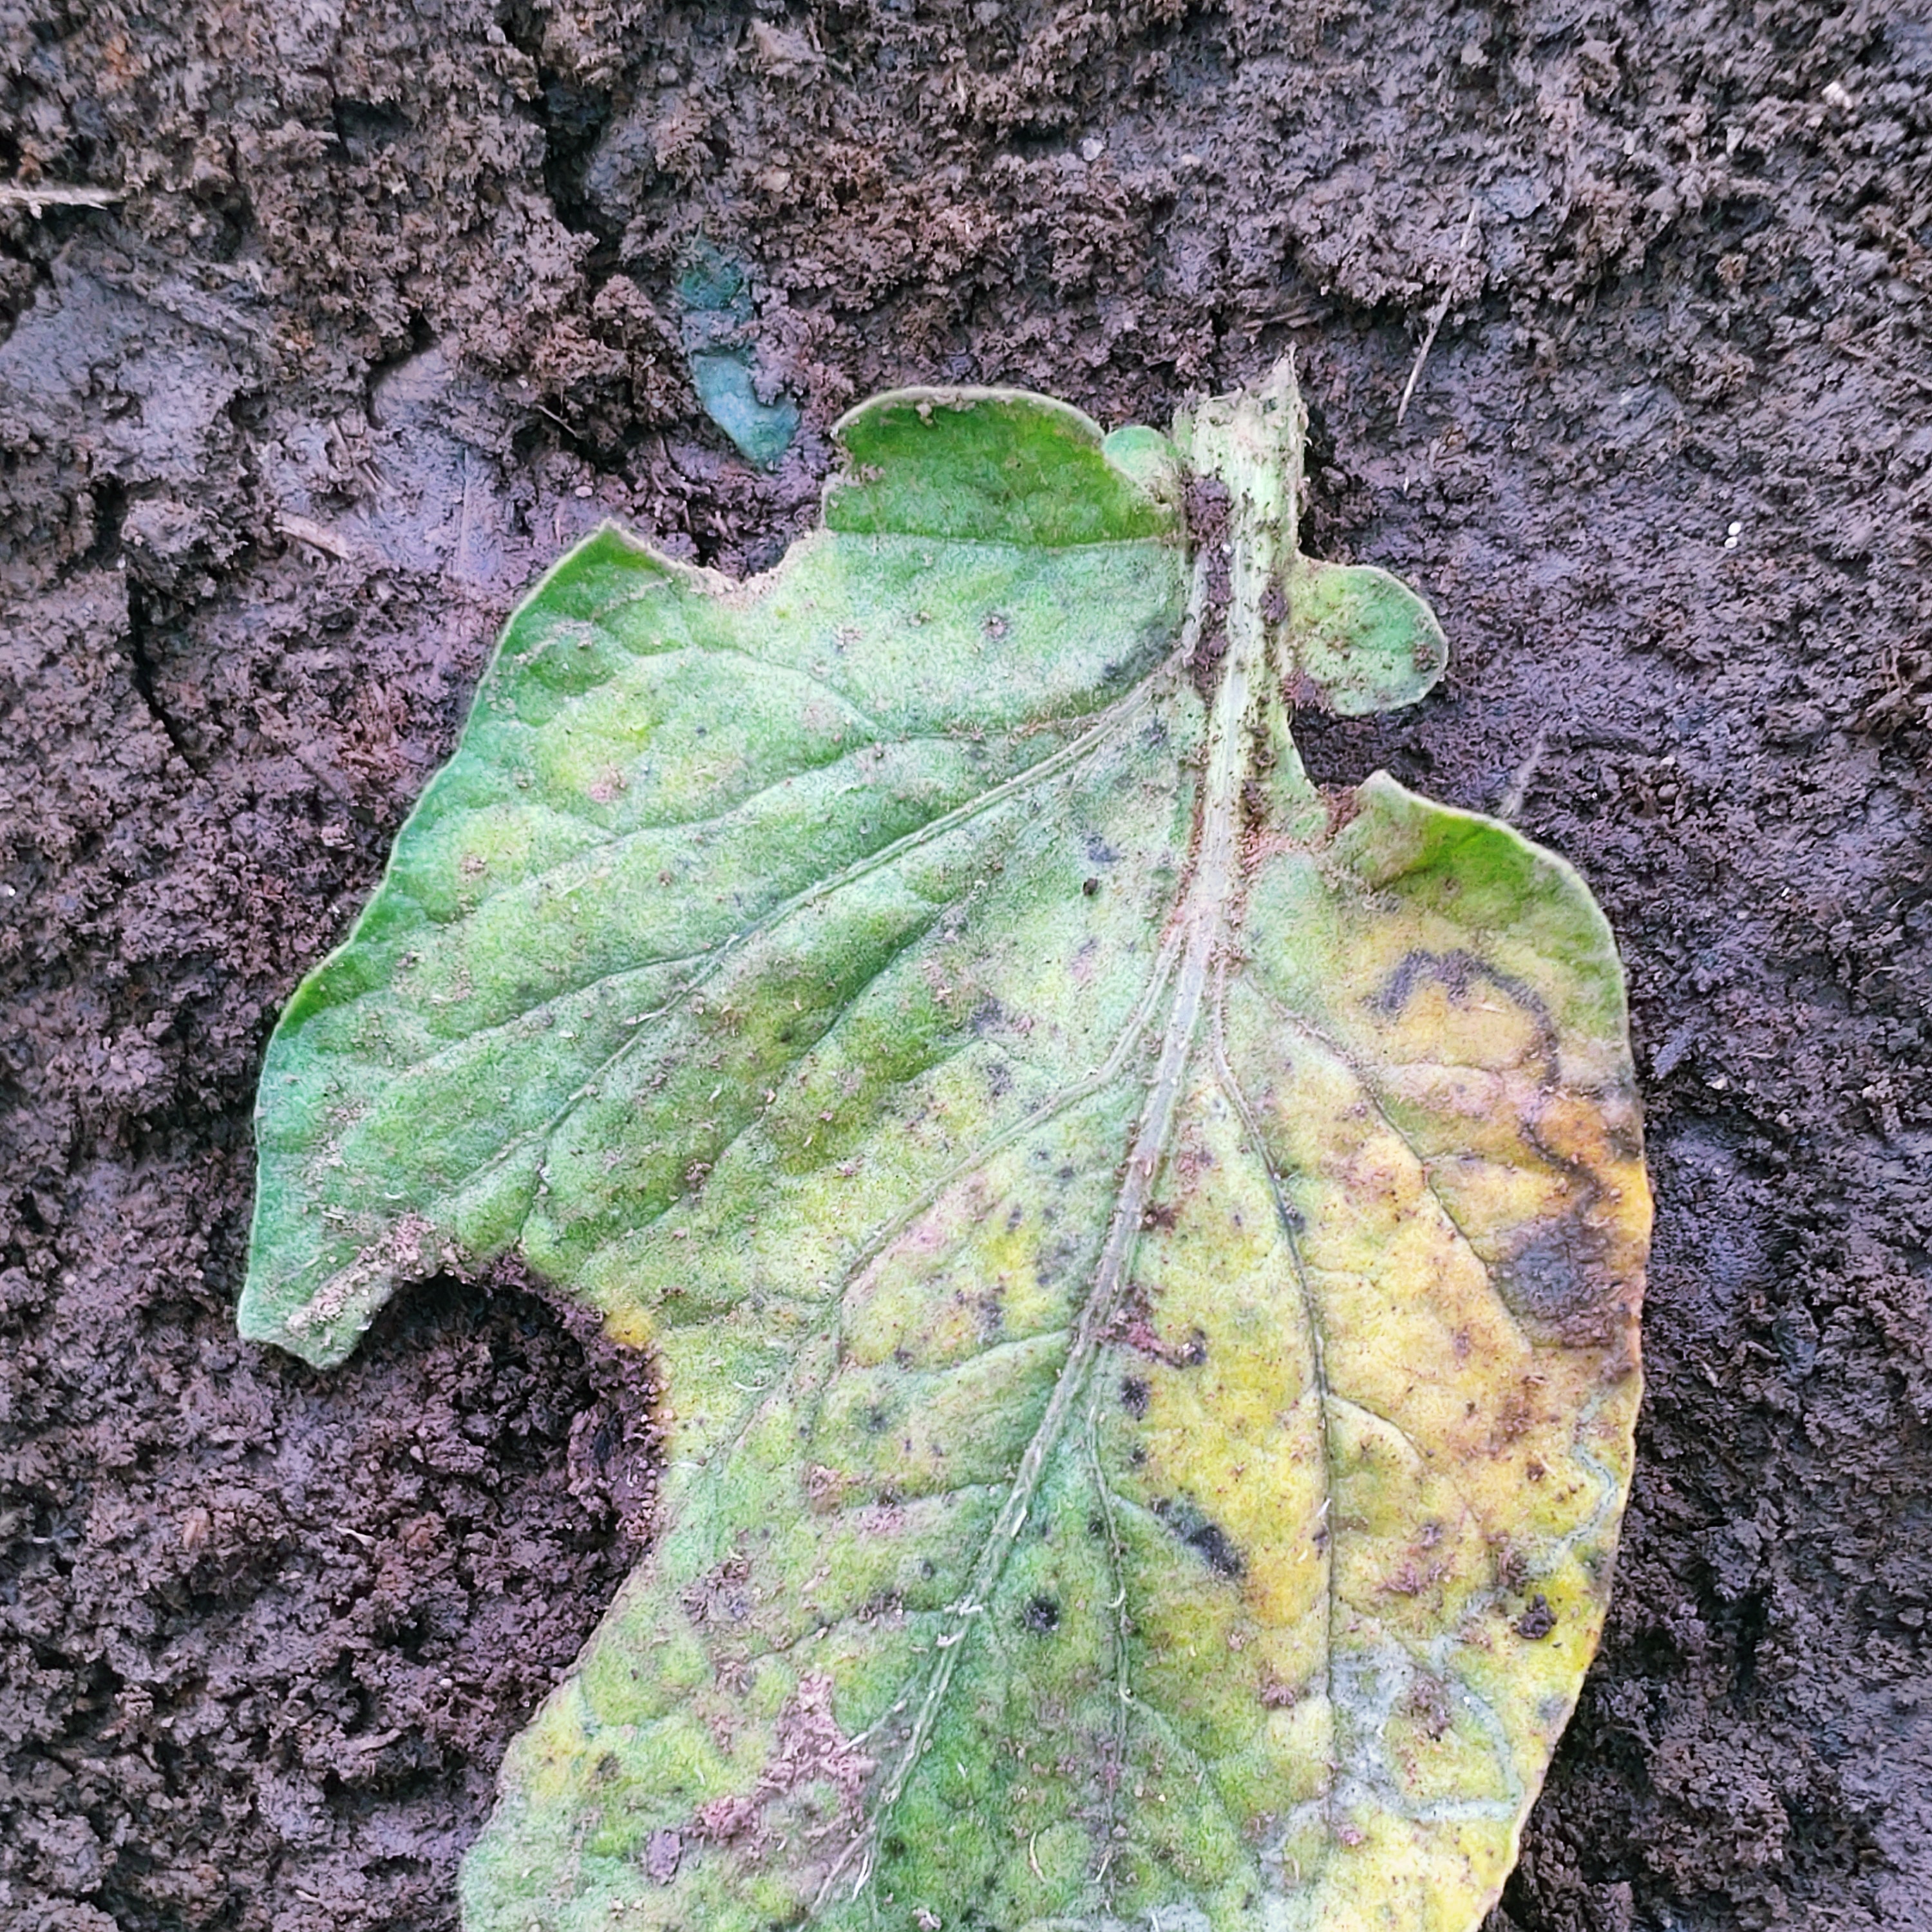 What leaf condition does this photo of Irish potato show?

late blight
